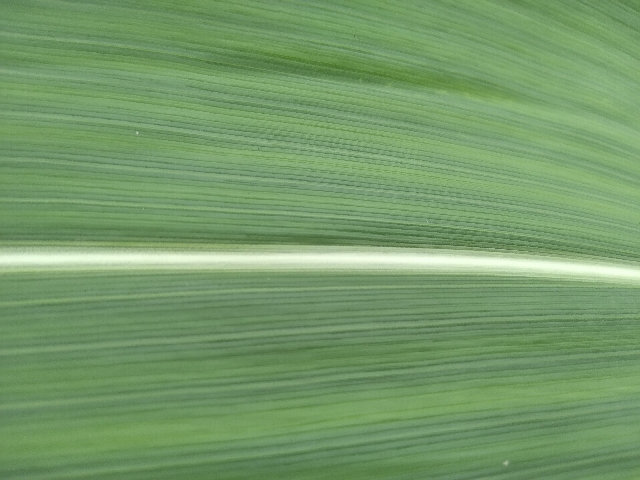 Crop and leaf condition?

maize, healthy
